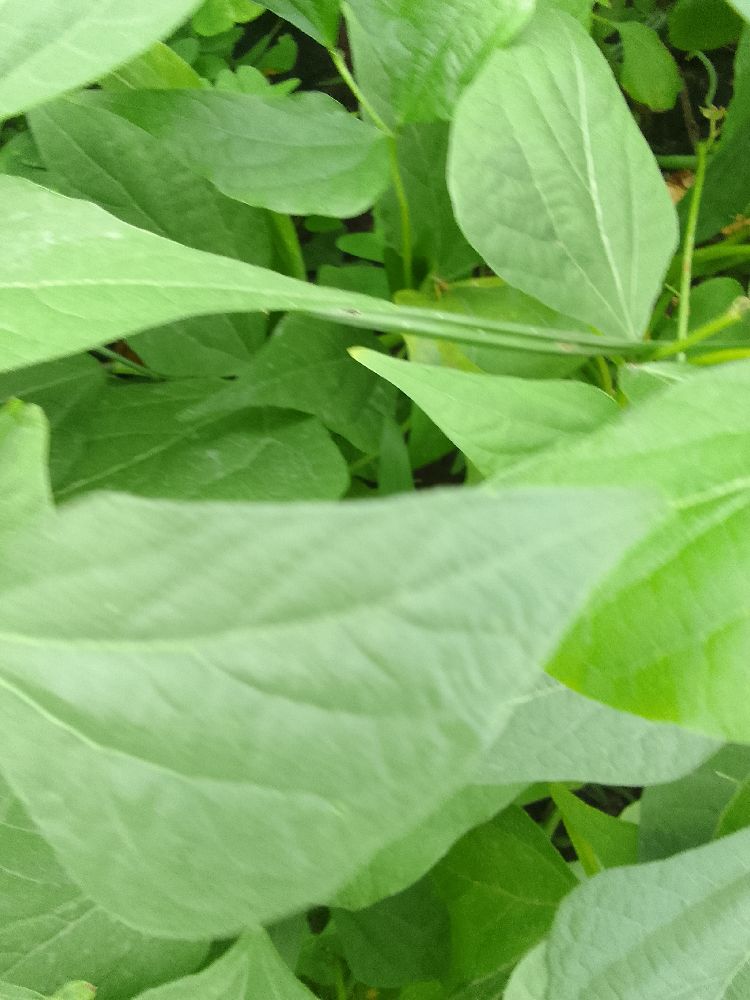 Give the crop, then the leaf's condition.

common bean, healthy
